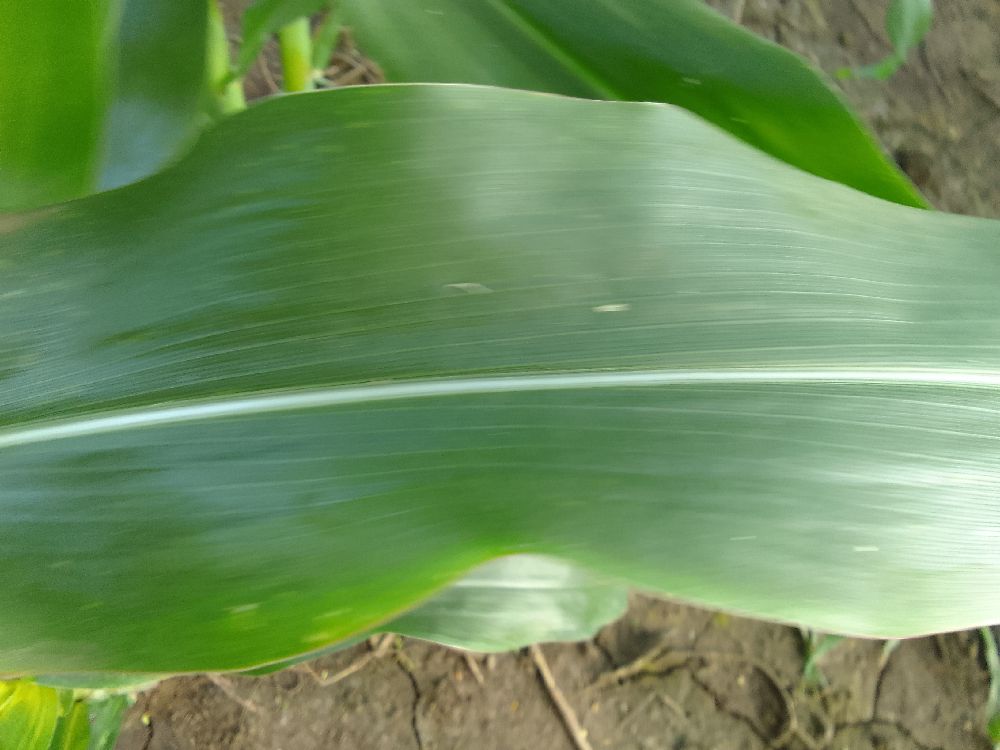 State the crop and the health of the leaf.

maize, healthy
